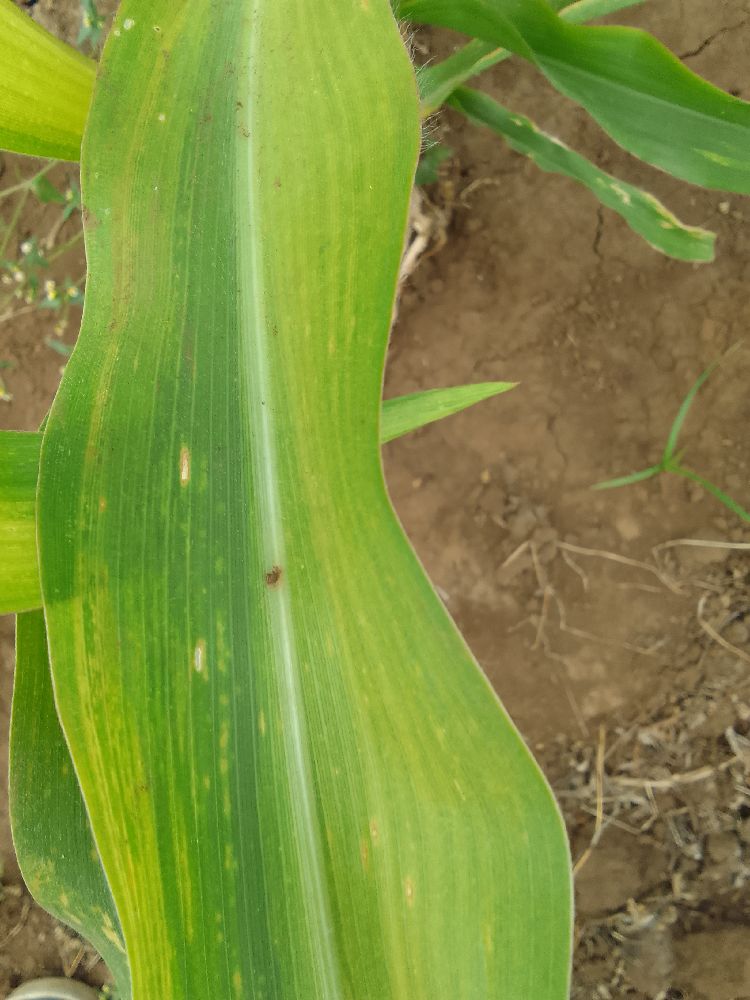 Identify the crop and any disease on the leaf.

maize, maize lethal necrosis
